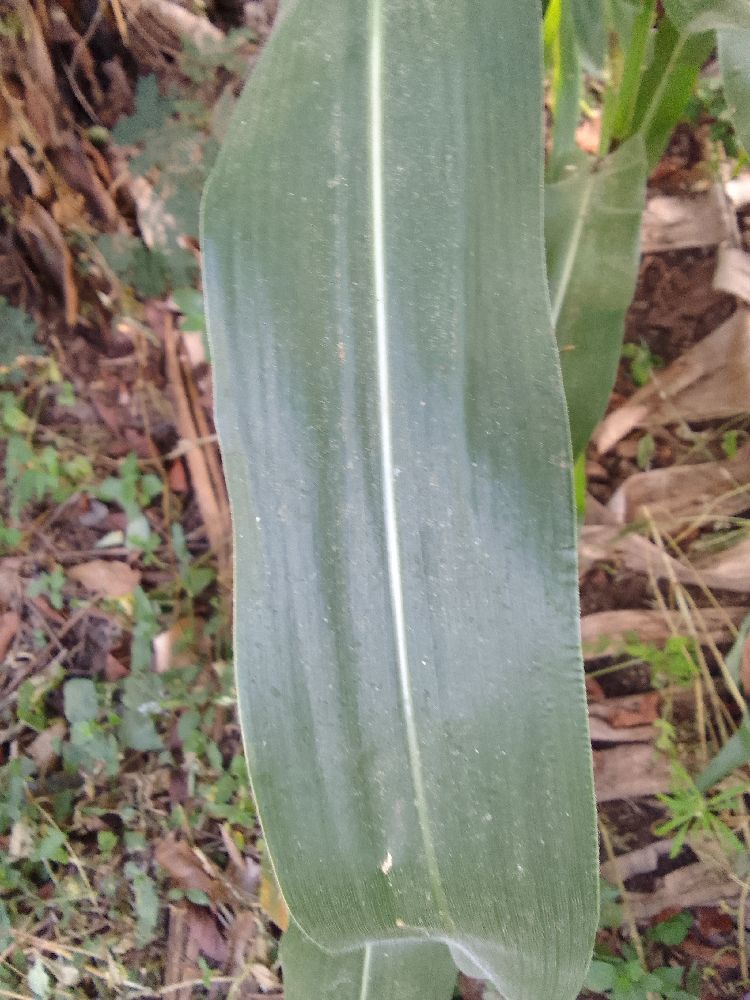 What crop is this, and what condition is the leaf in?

maize, healthy
